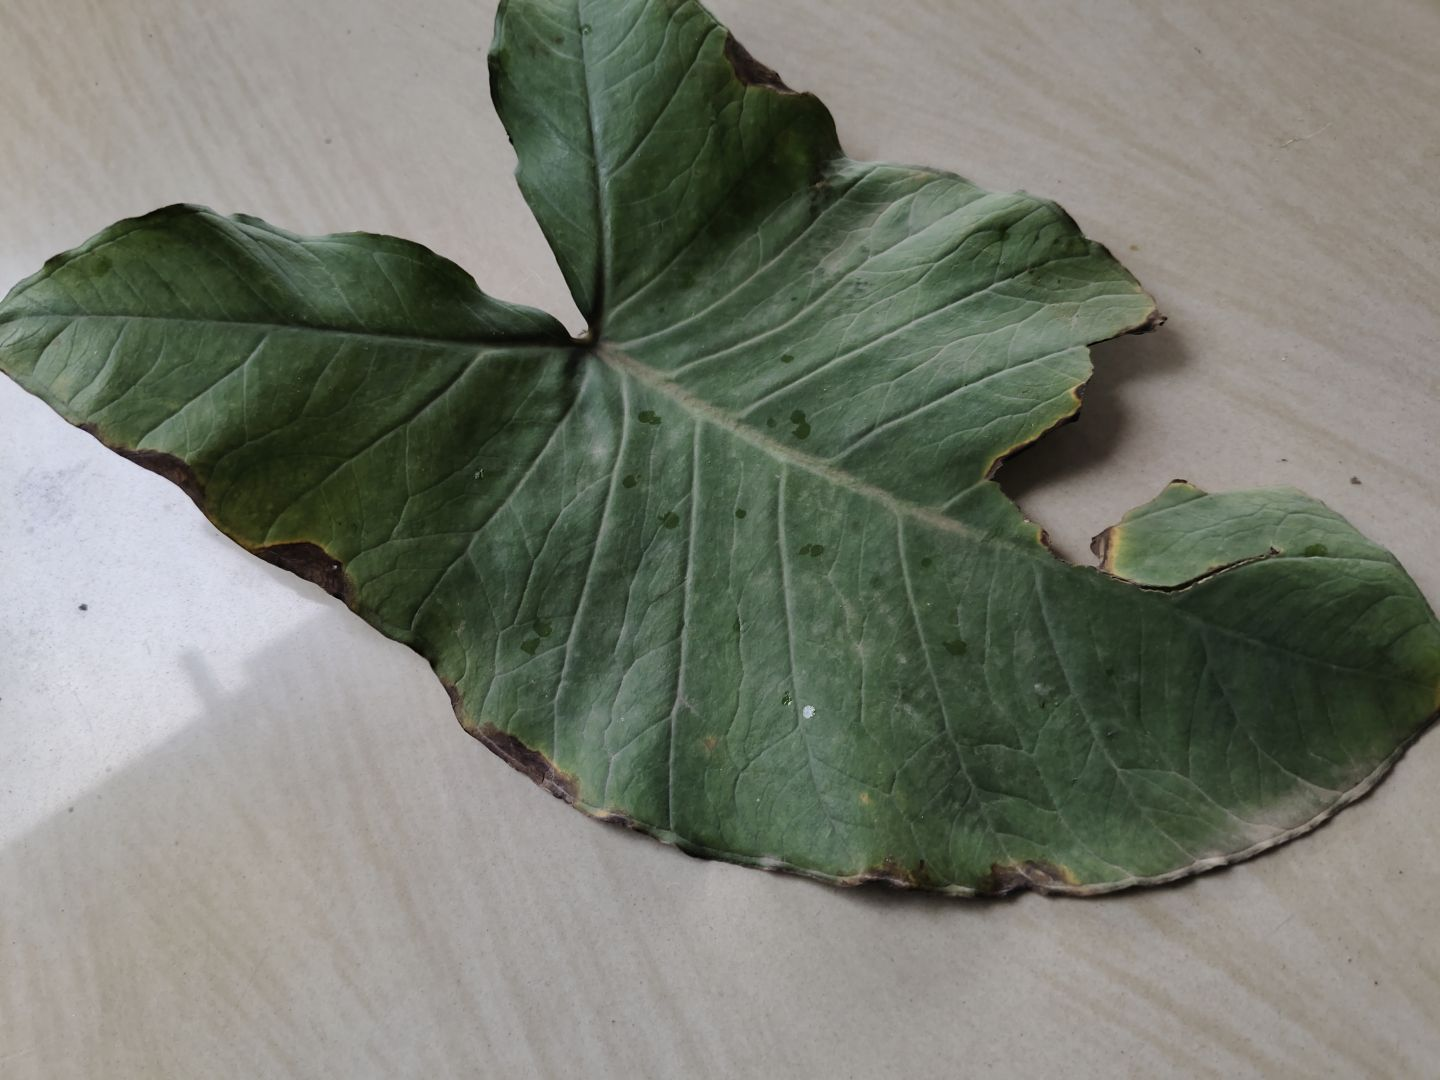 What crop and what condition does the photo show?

taro, leaf blight
